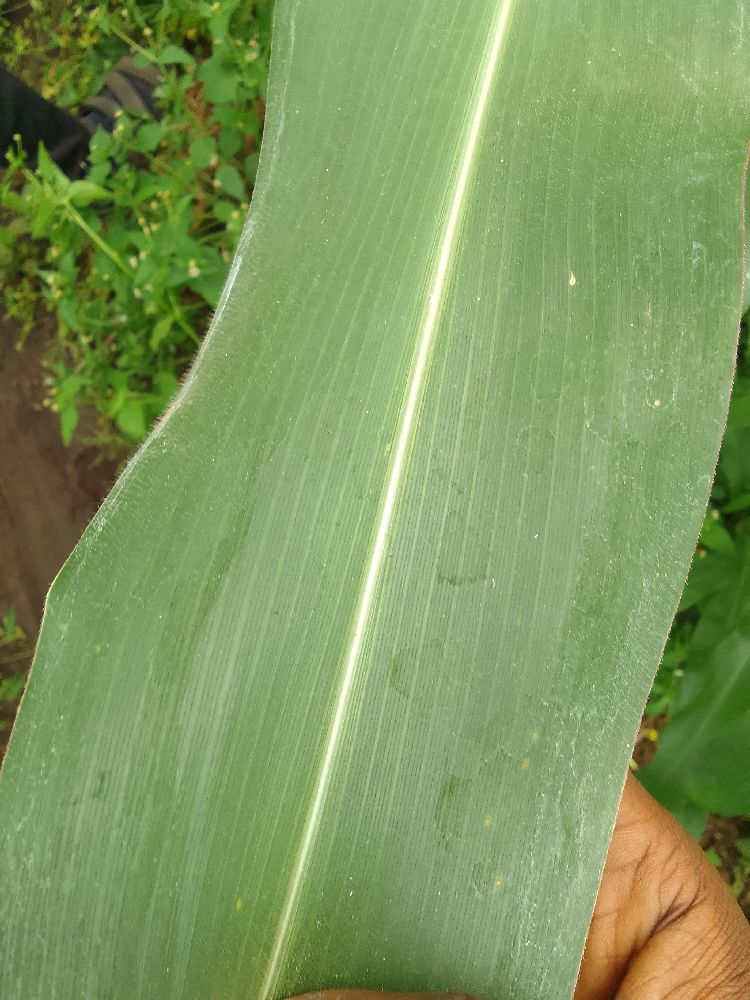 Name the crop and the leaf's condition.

maize, healthy
